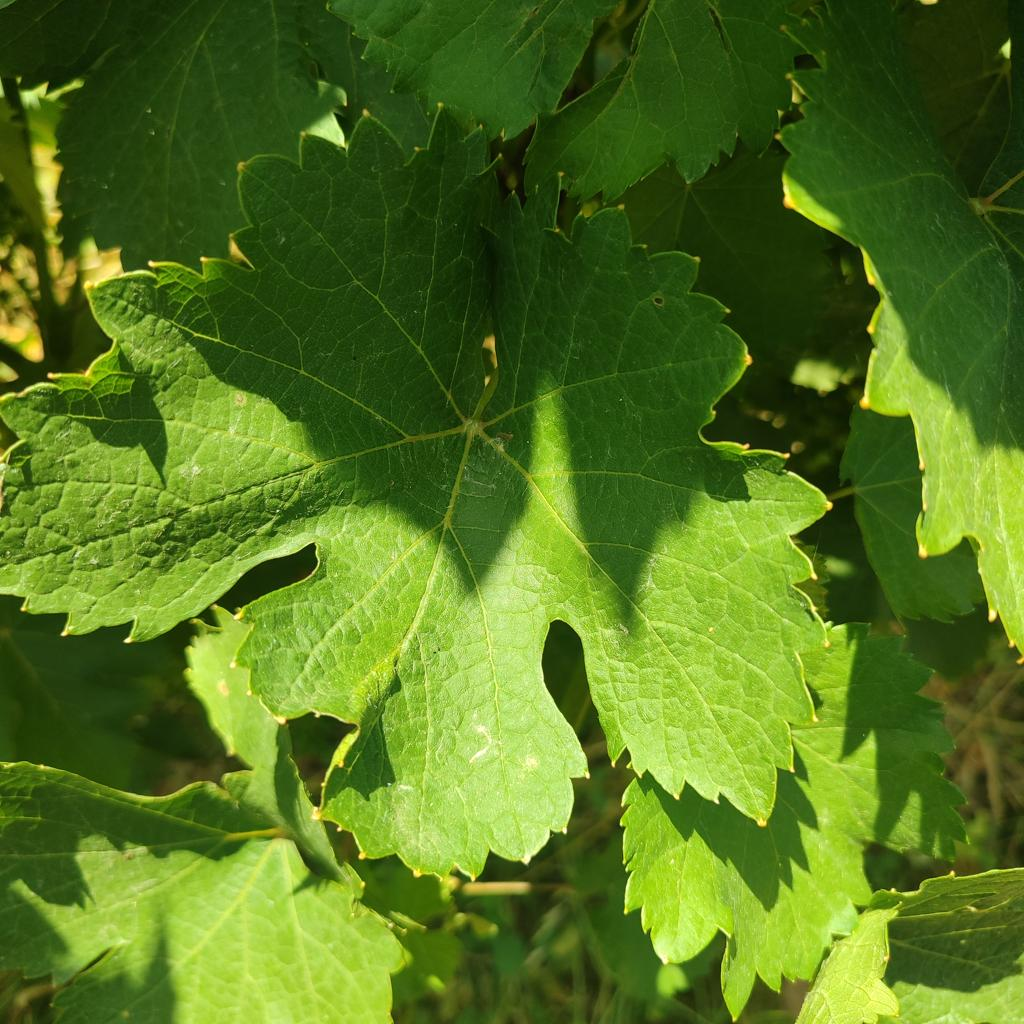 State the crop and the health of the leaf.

grapevine, healthy
